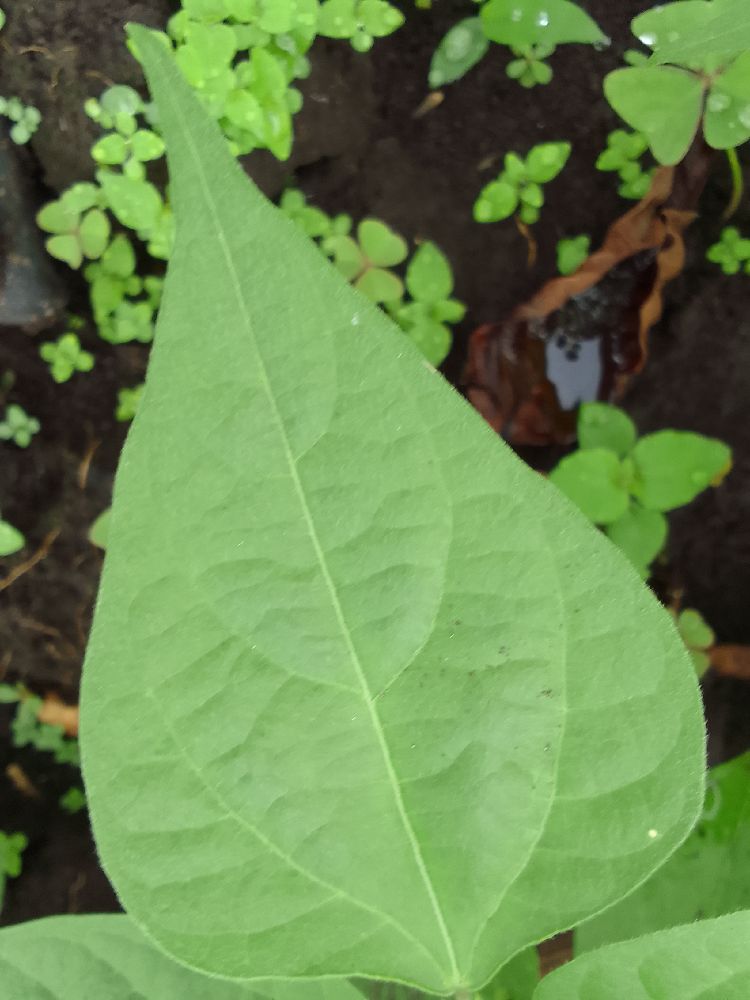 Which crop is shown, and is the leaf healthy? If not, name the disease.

common bean, healthy
